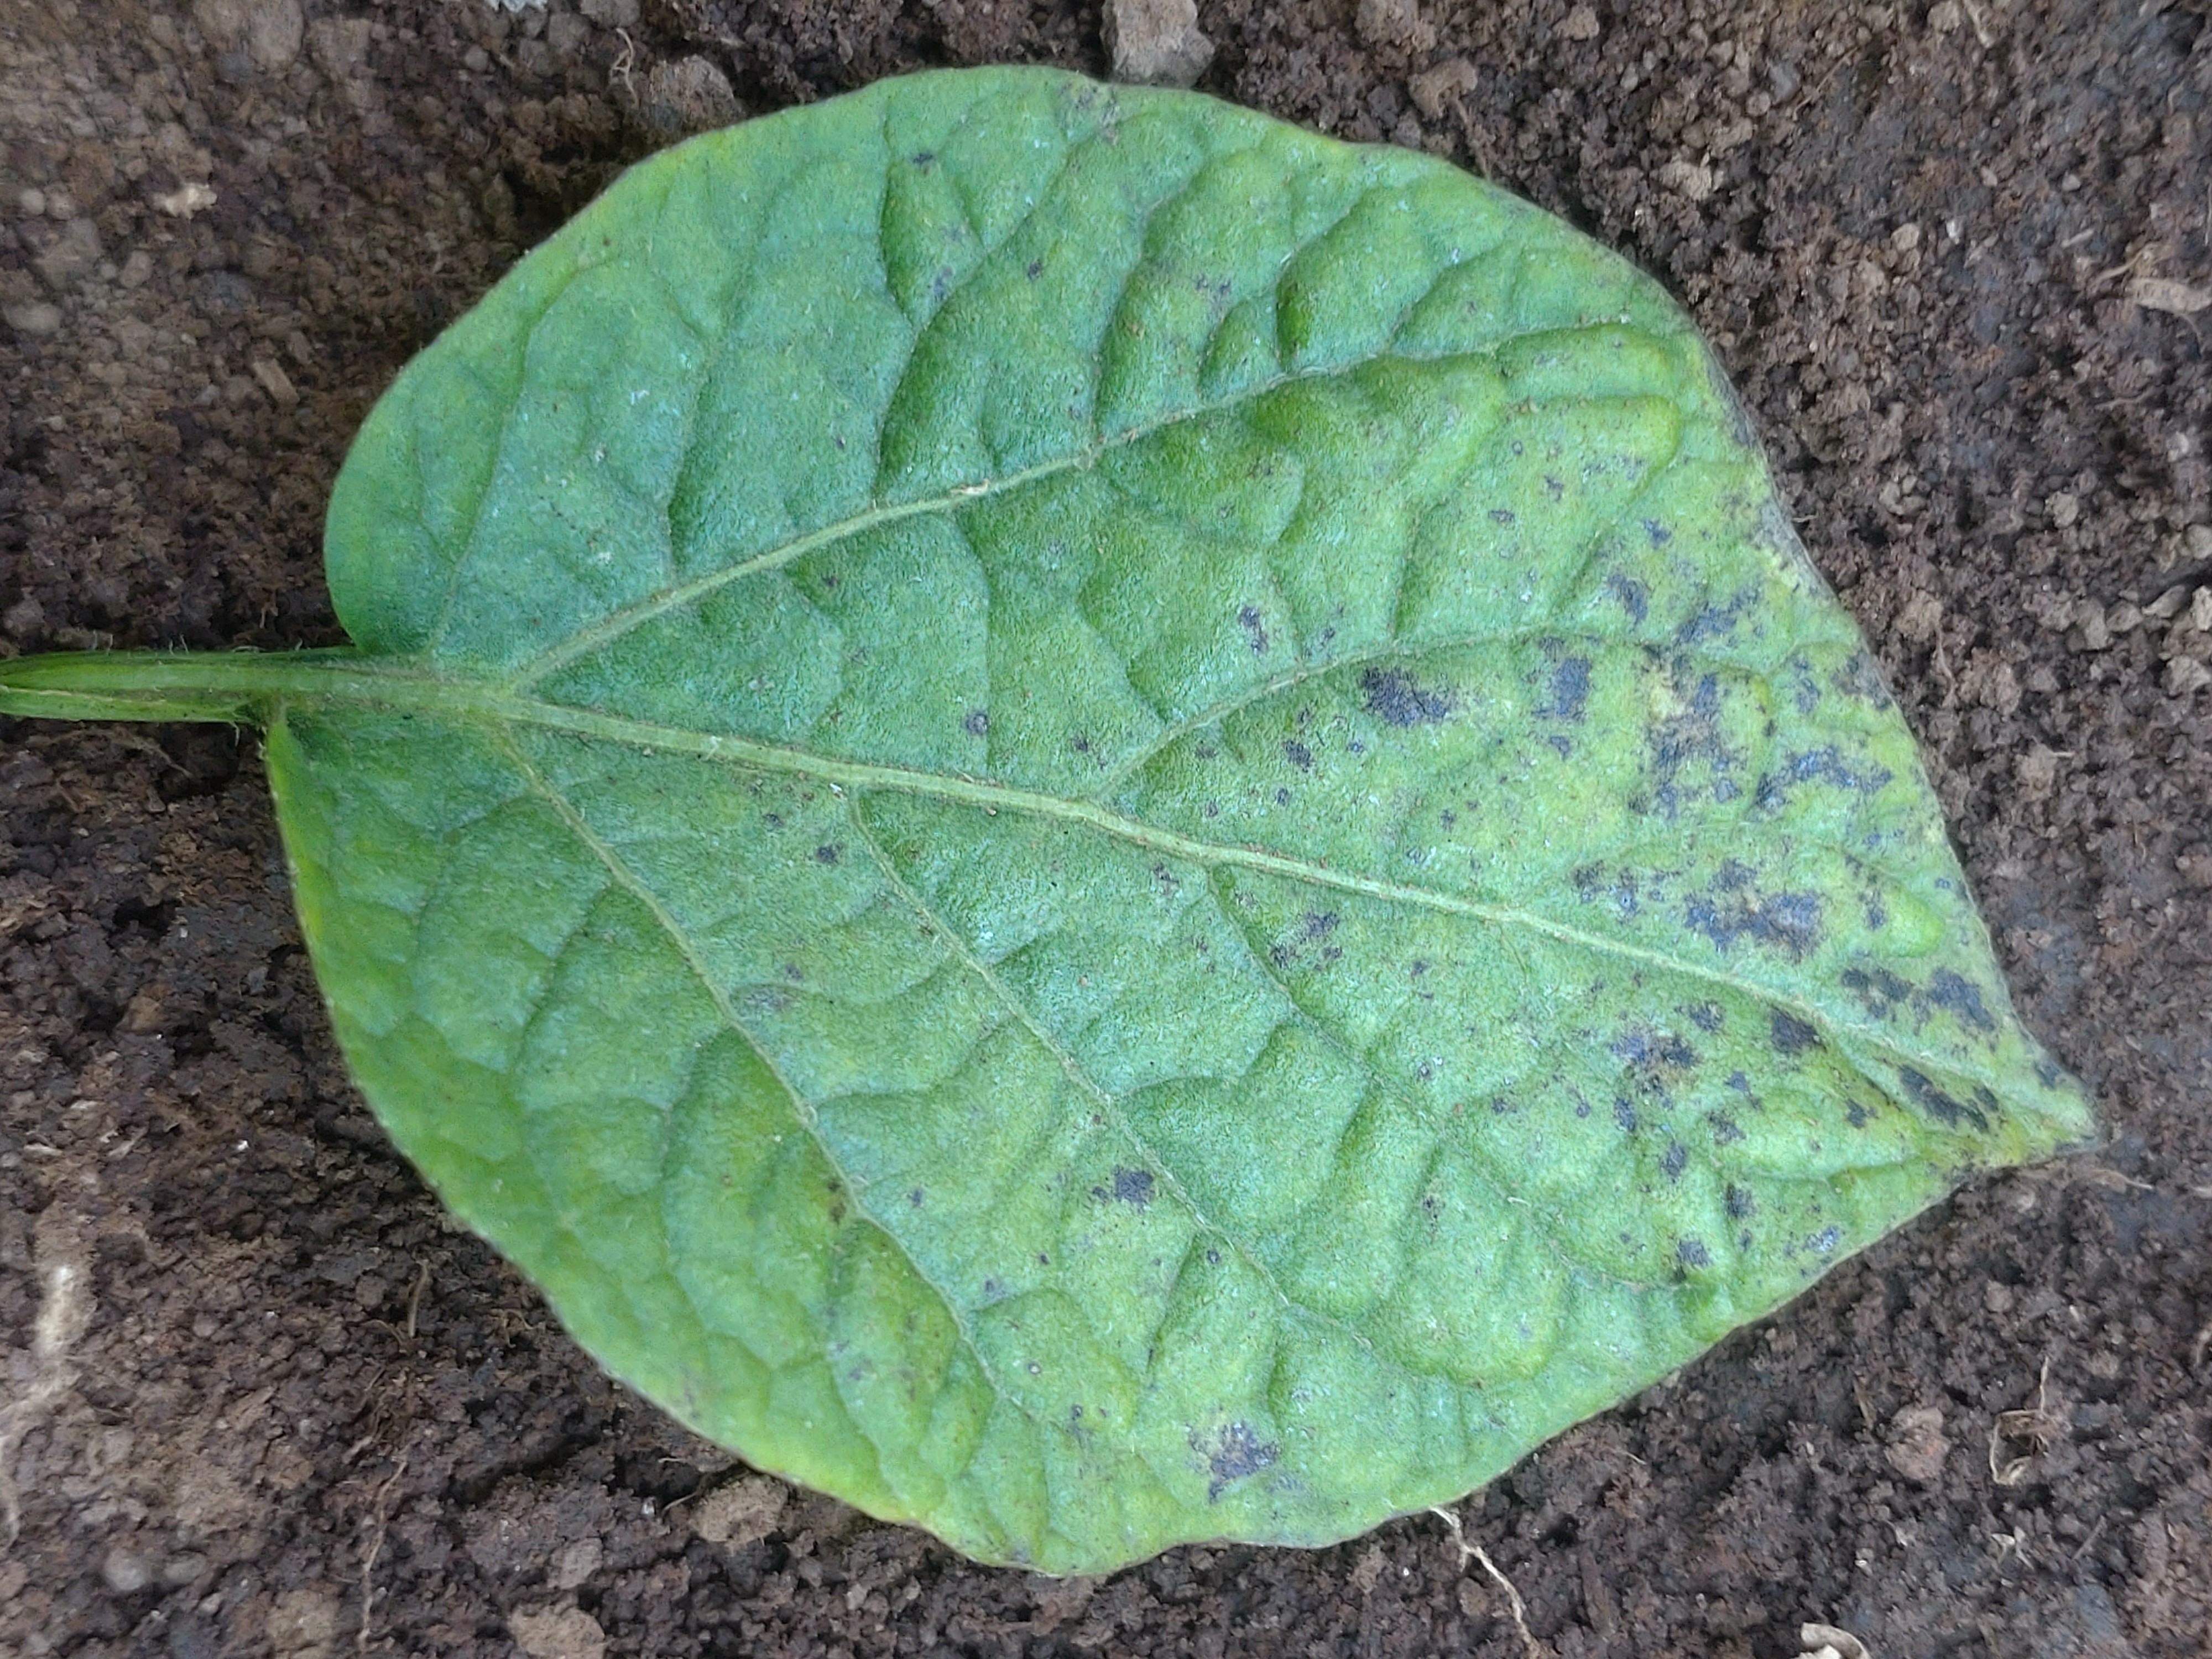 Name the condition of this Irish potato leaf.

late blight
